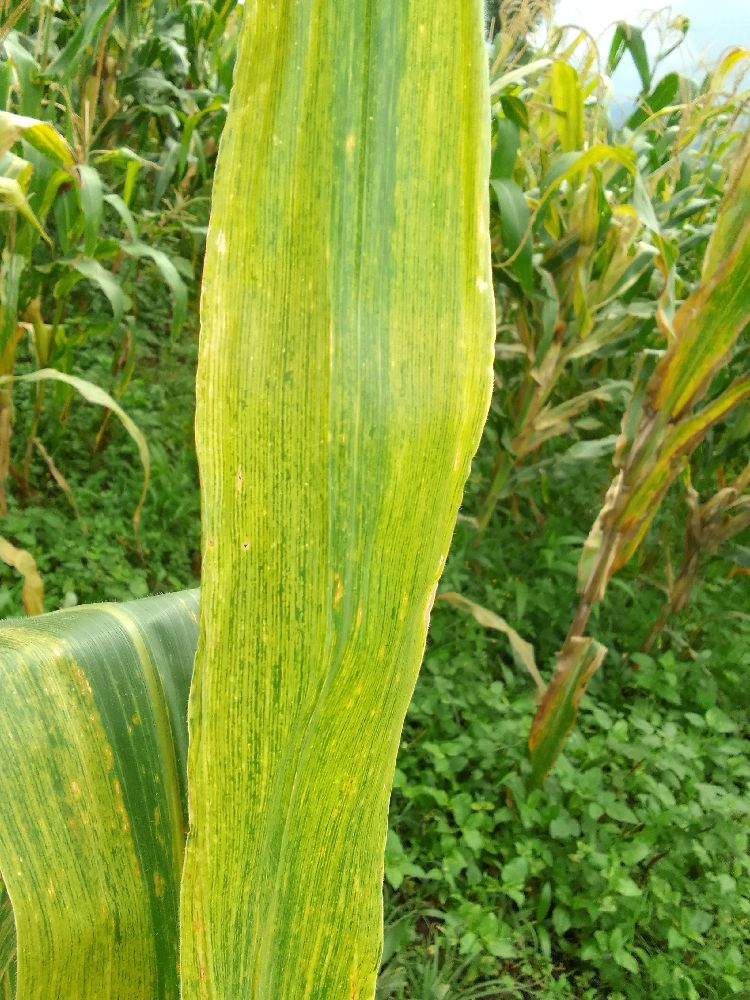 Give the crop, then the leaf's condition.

maize, maize lethal necrosis
